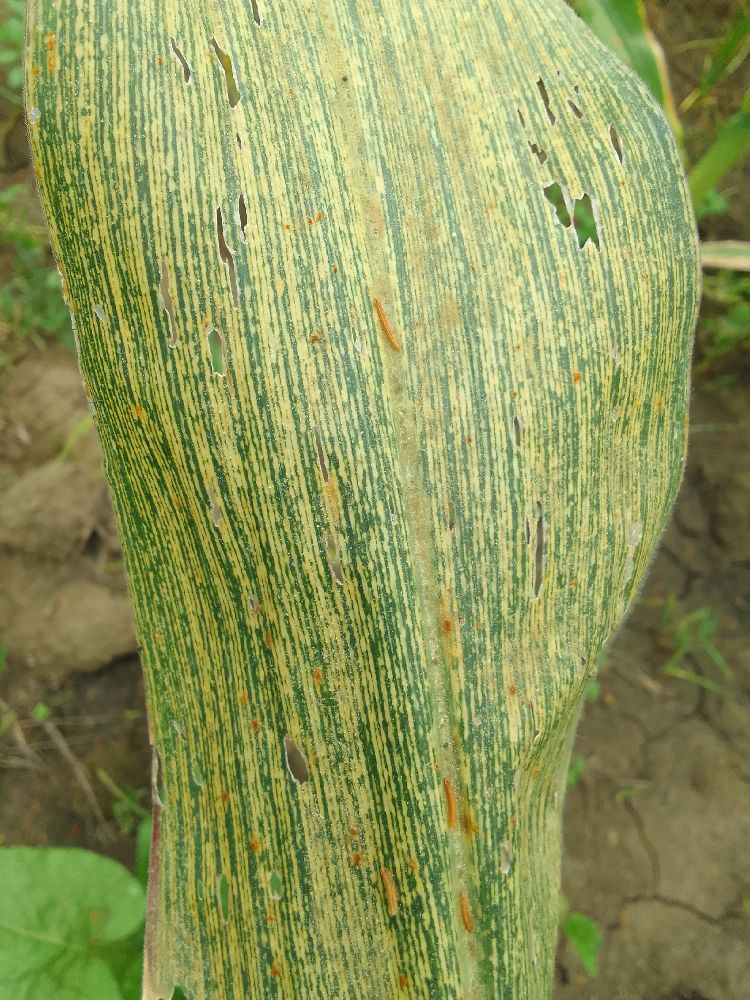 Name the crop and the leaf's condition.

maize, maize streak virus
